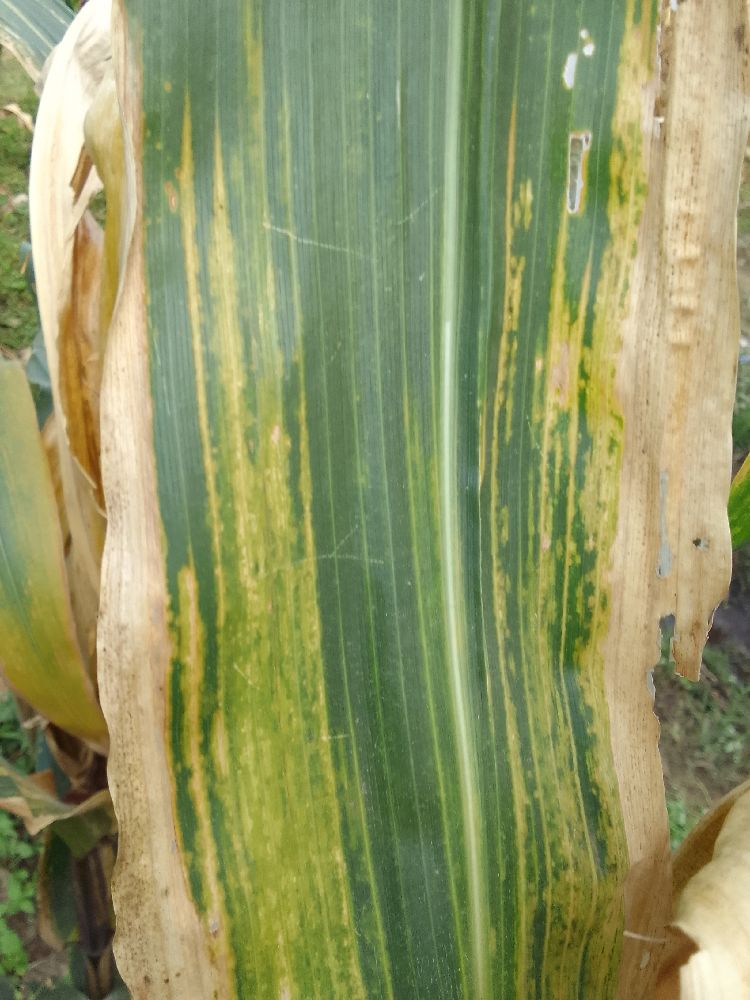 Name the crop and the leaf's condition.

maize, maize lethal necrosis
